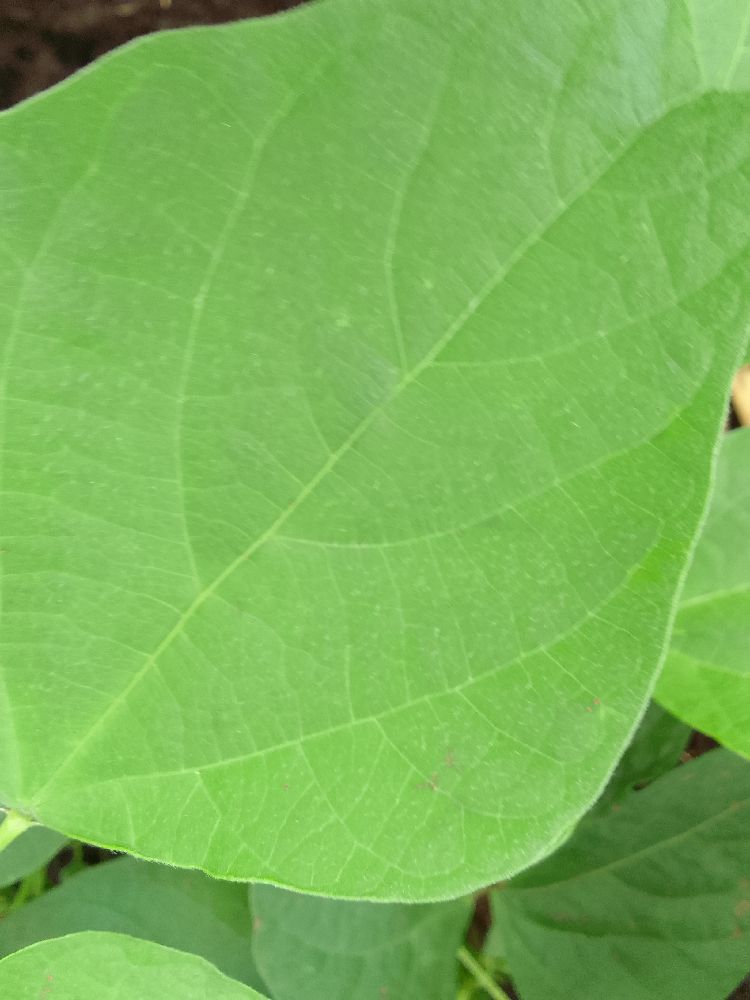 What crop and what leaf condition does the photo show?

common bean, healthy
